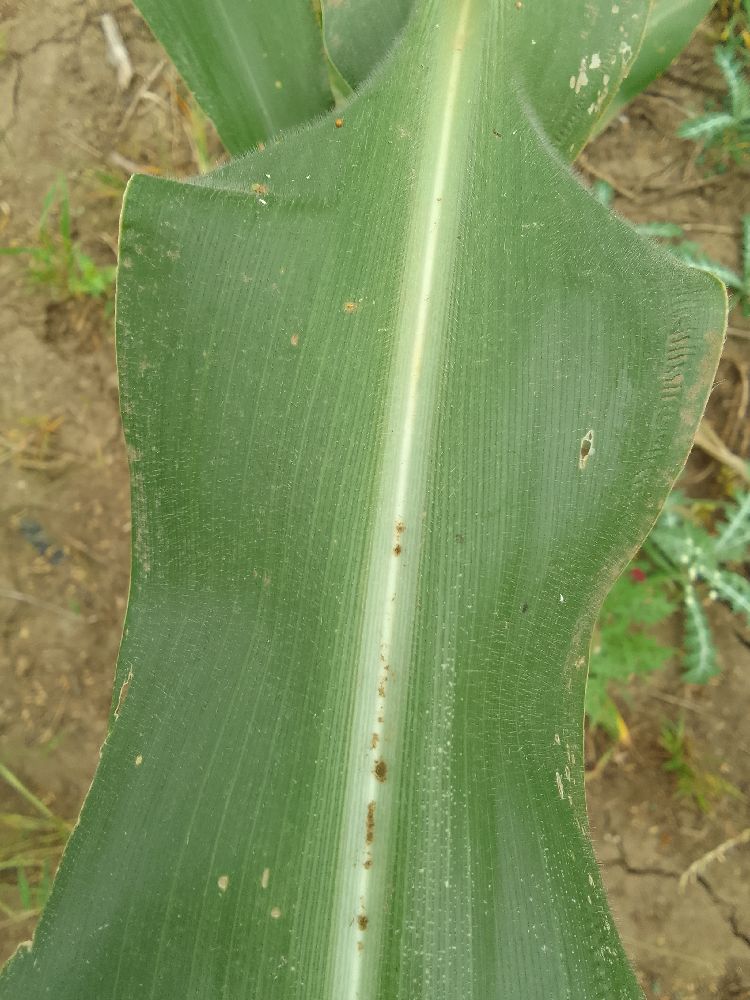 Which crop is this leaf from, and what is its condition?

maize, healthy
